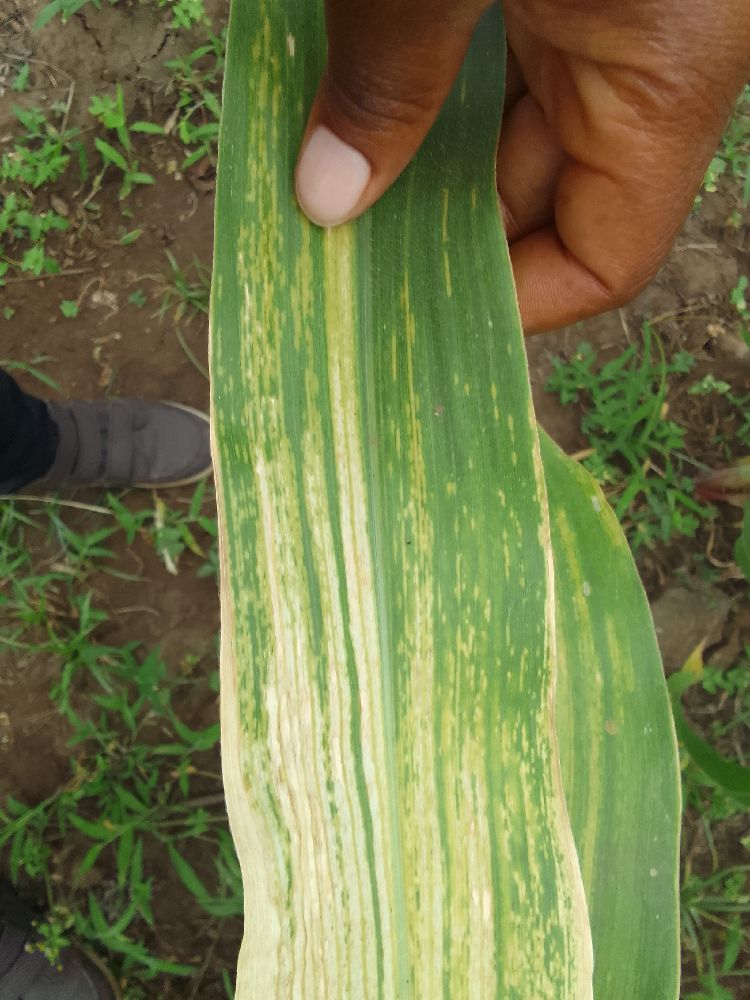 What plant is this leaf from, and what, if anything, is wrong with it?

maize, maize lethal necrosis
